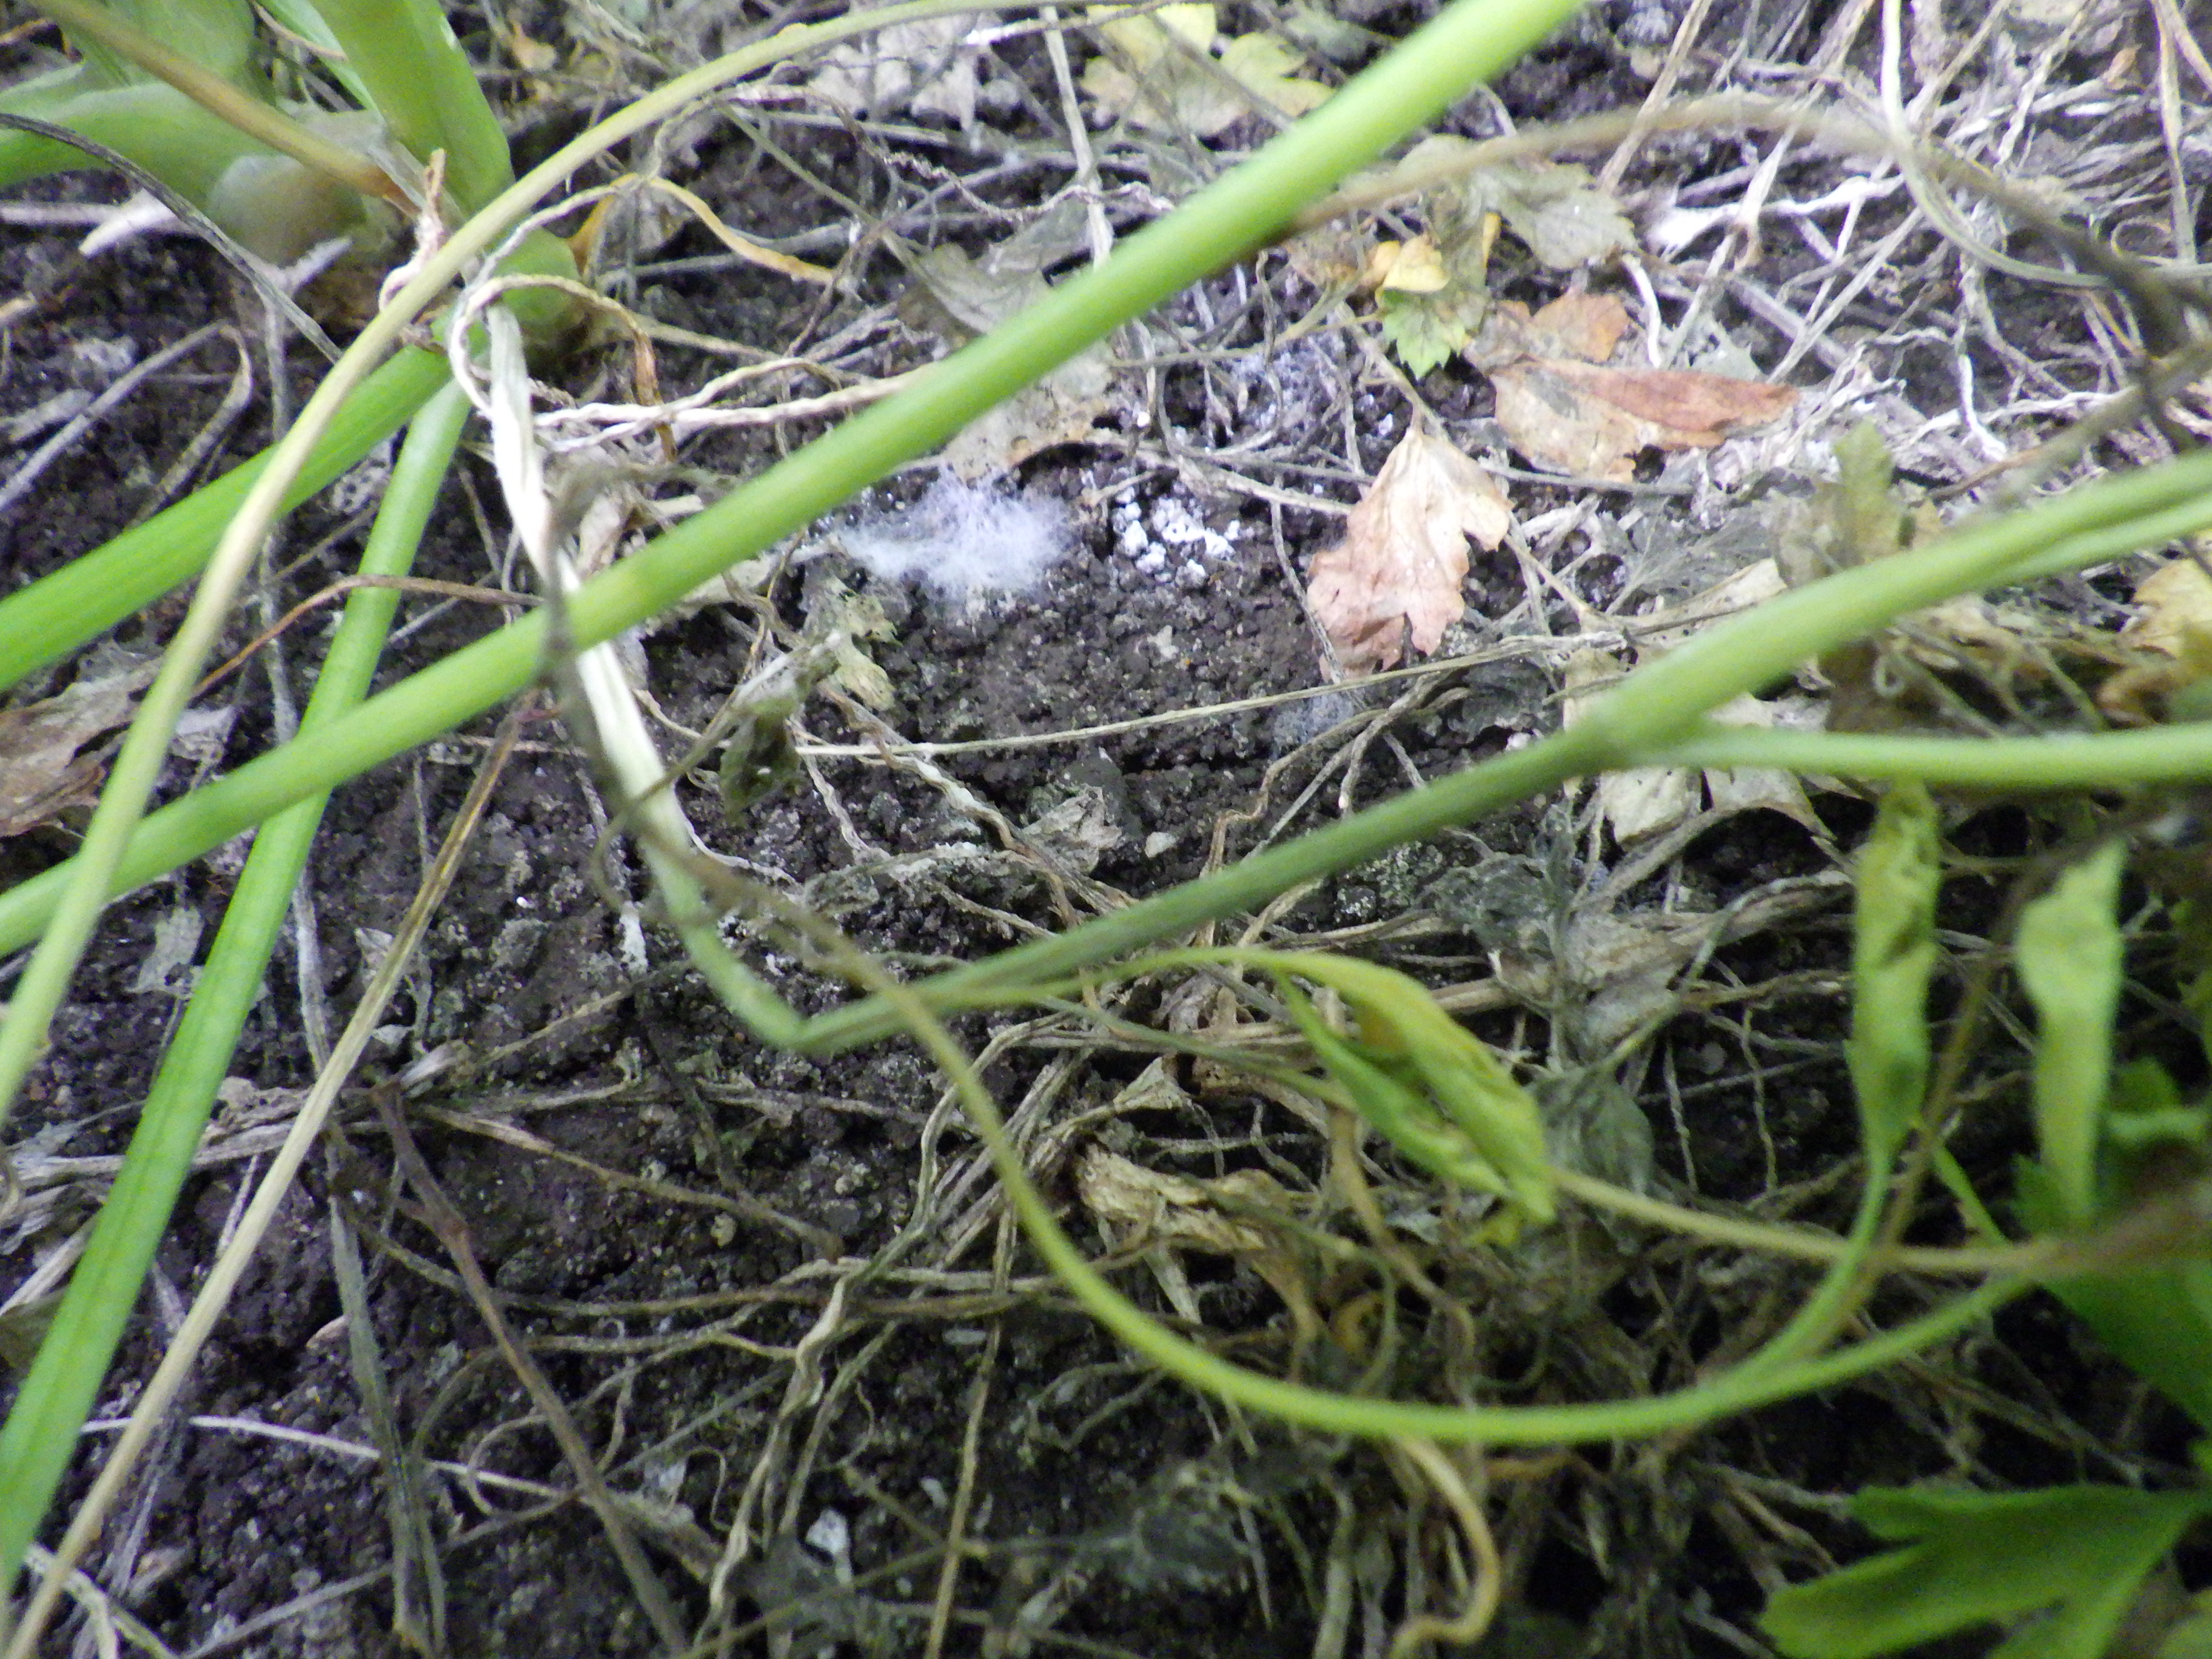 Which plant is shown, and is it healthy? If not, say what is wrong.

parsley, sclerotinia
